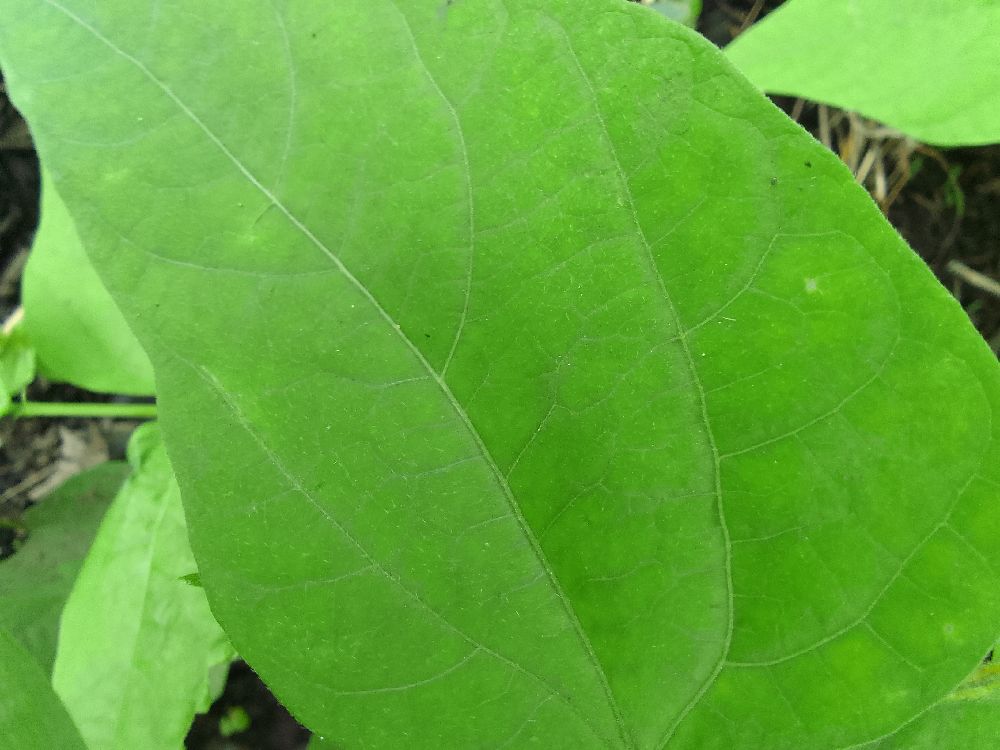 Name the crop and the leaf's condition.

common bean, healthy
